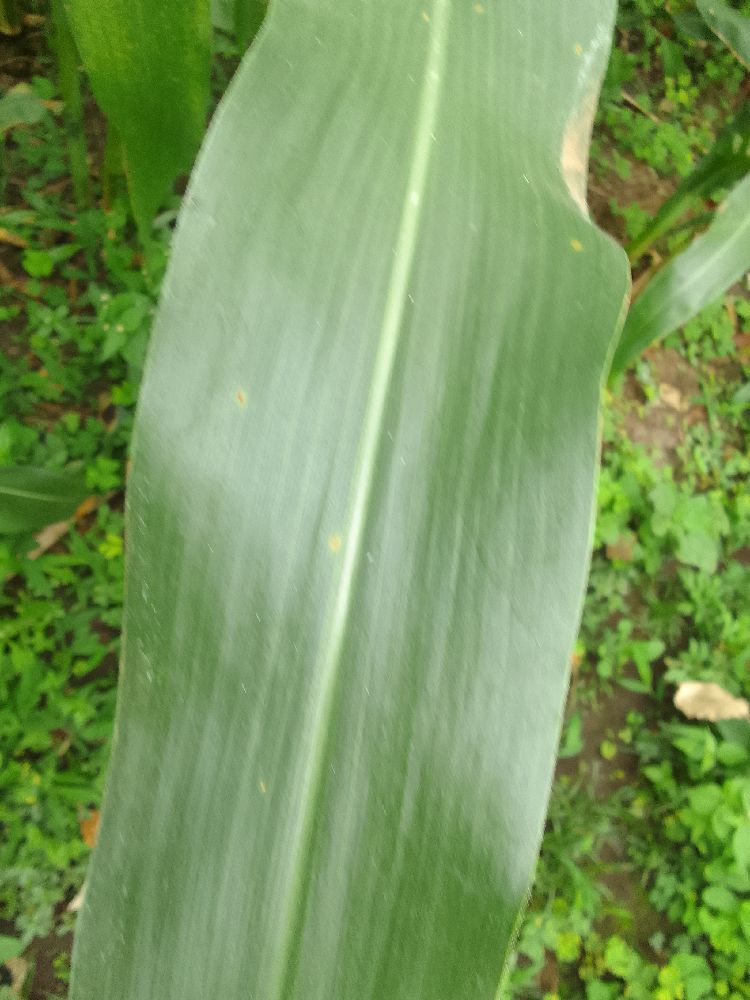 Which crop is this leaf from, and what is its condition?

maize, healthy
